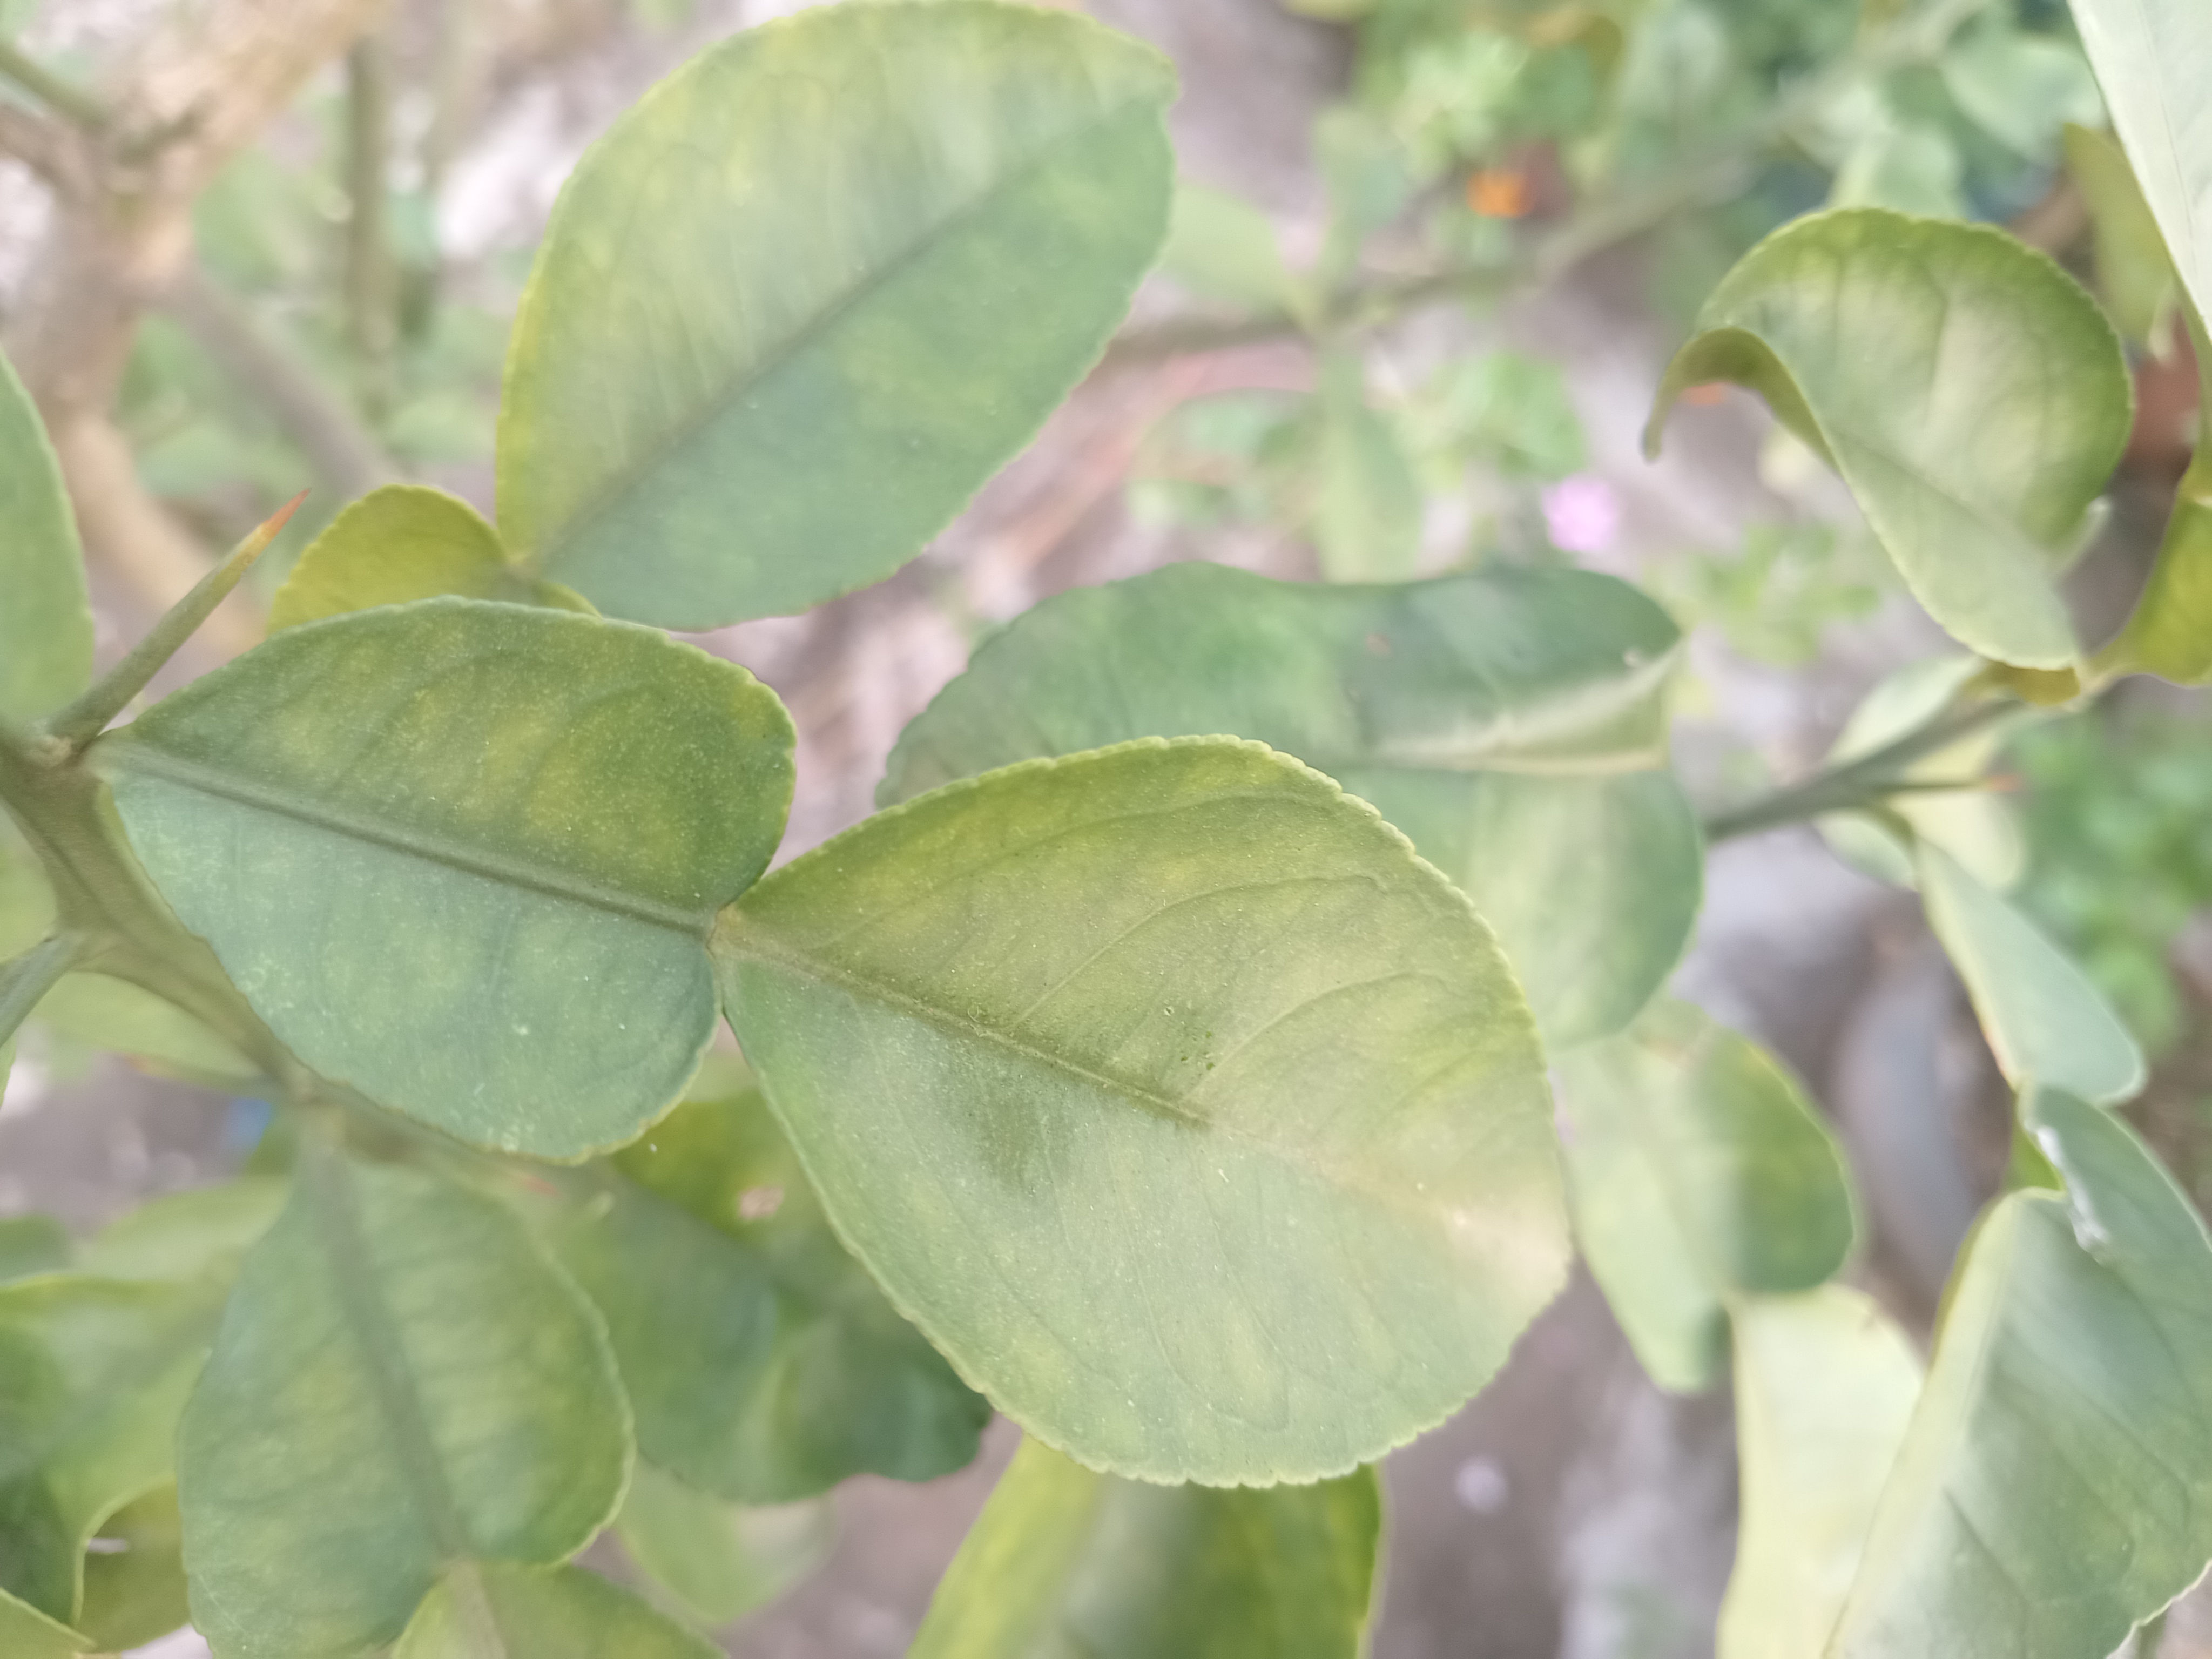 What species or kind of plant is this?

lemon
